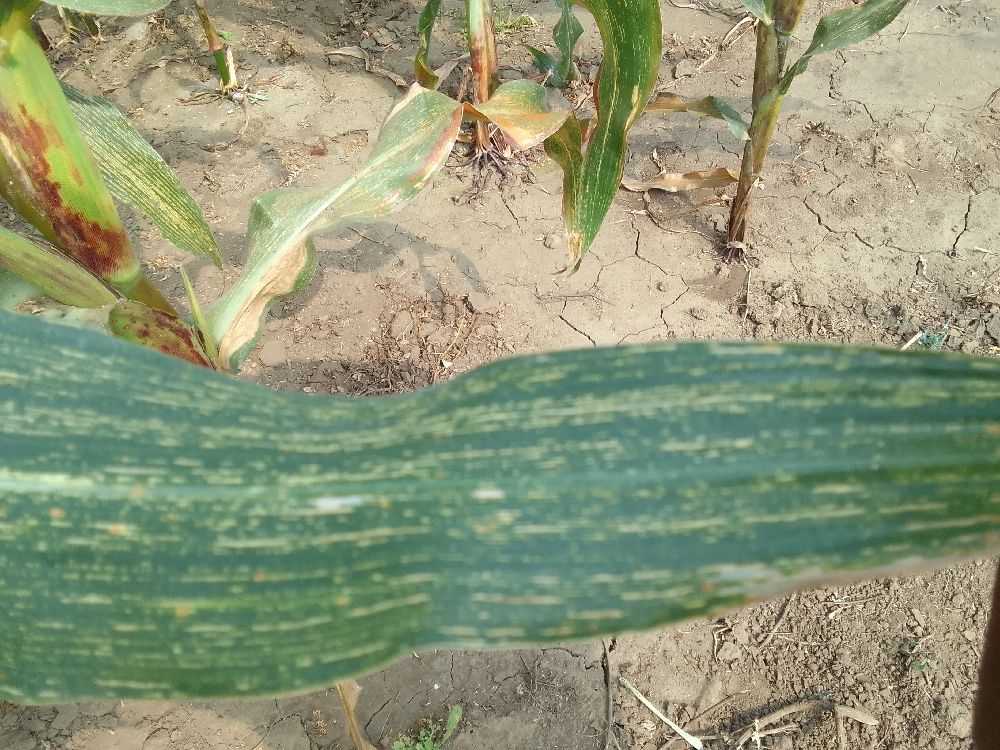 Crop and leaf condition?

maize, maize streak virus
